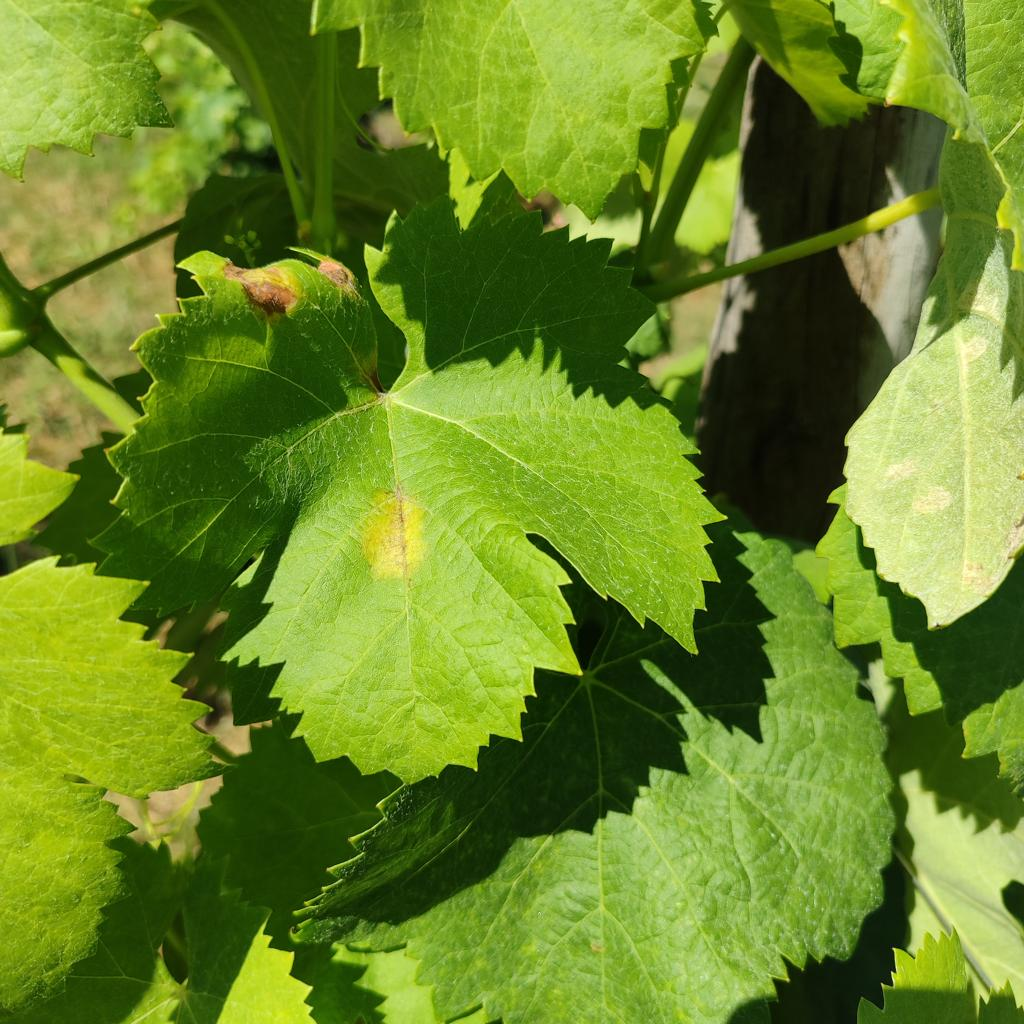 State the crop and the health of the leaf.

grapevine, downy mildew
